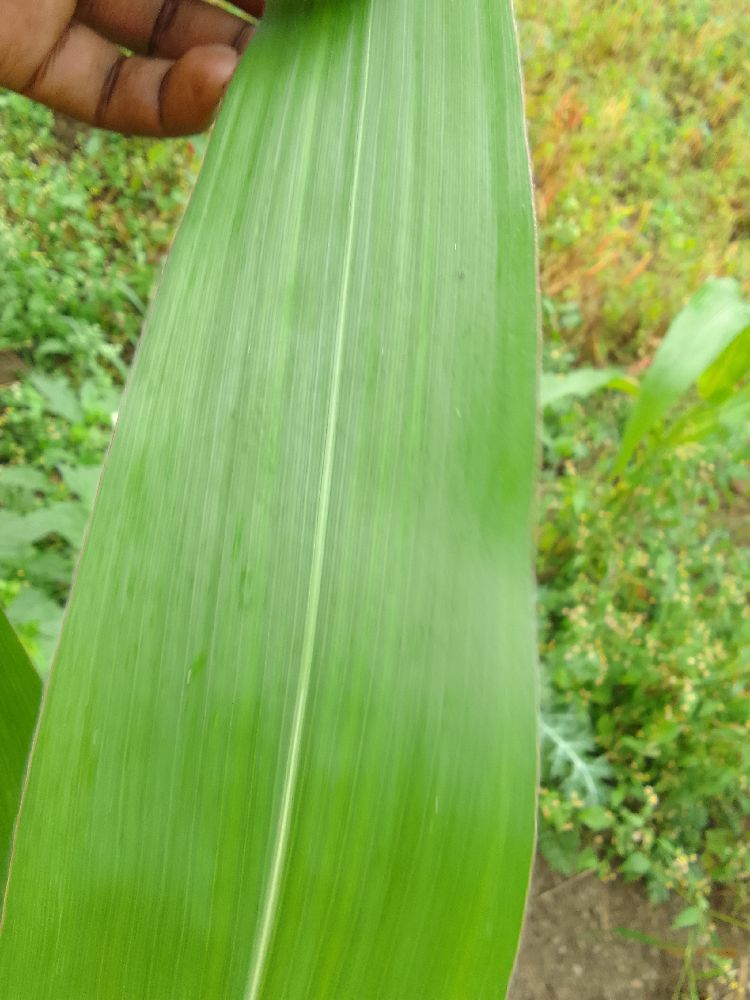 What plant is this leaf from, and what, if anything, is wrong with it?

maize, healthy
